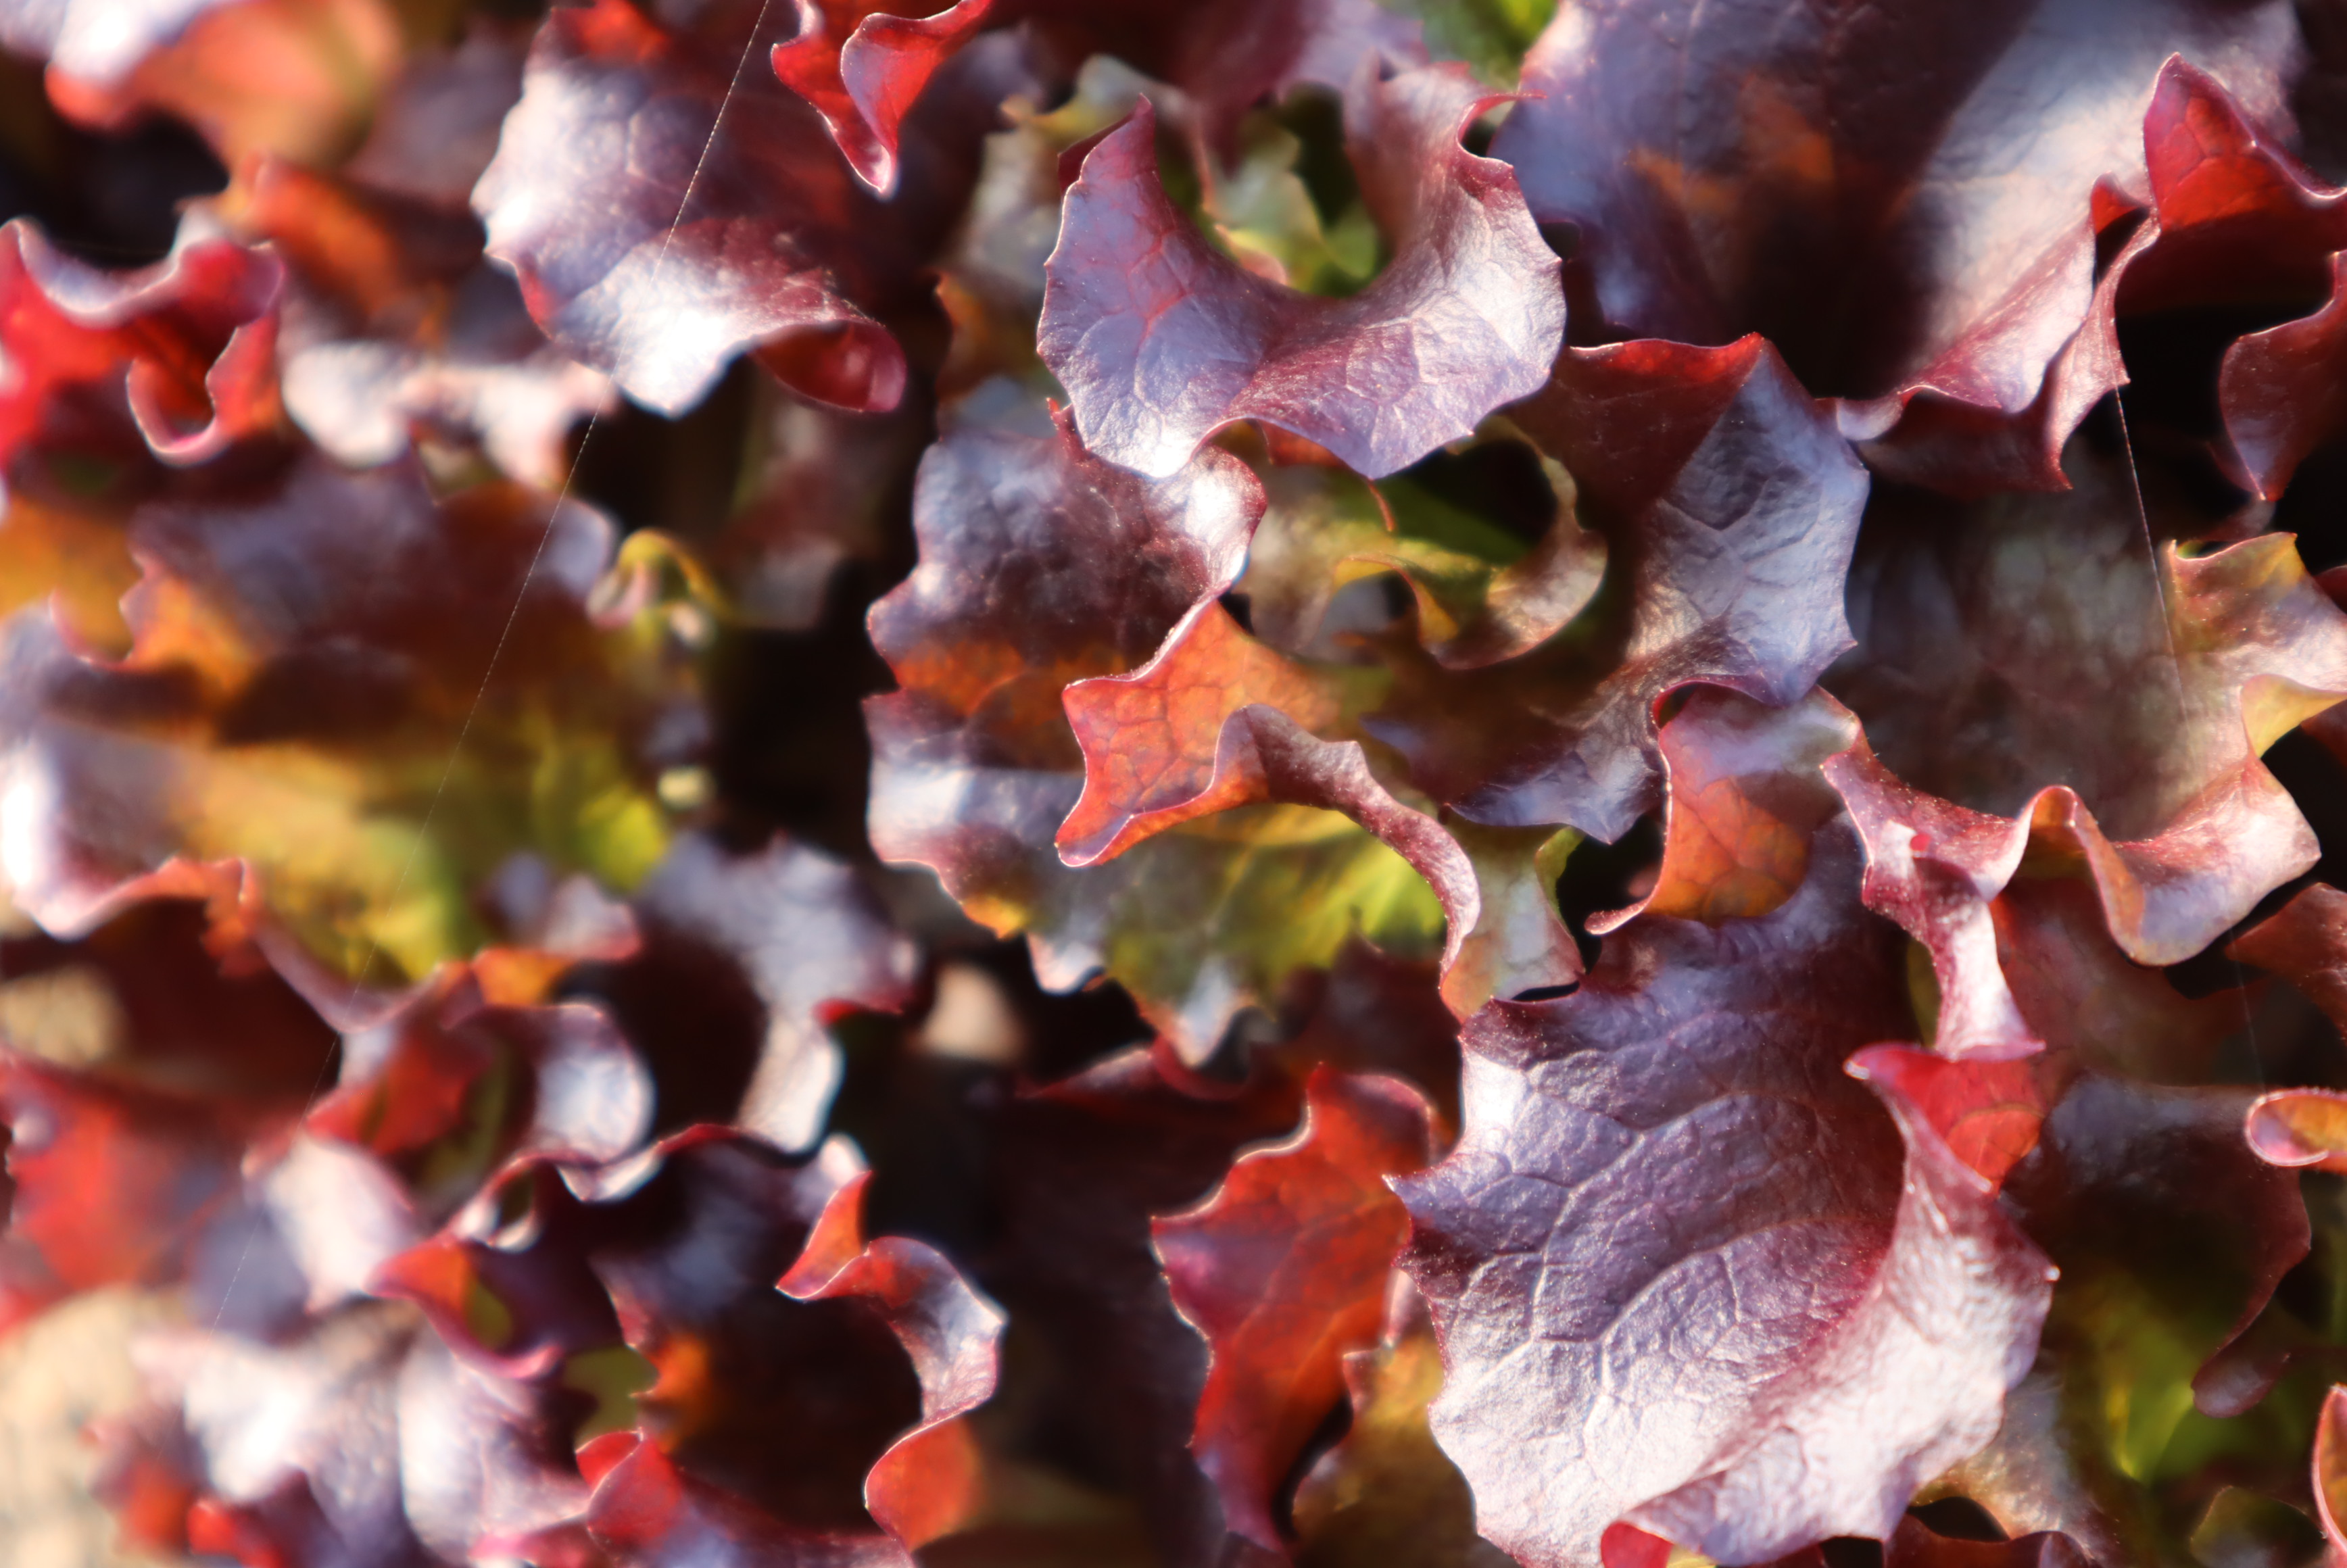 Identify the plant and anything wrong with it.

lettuce, healthy
